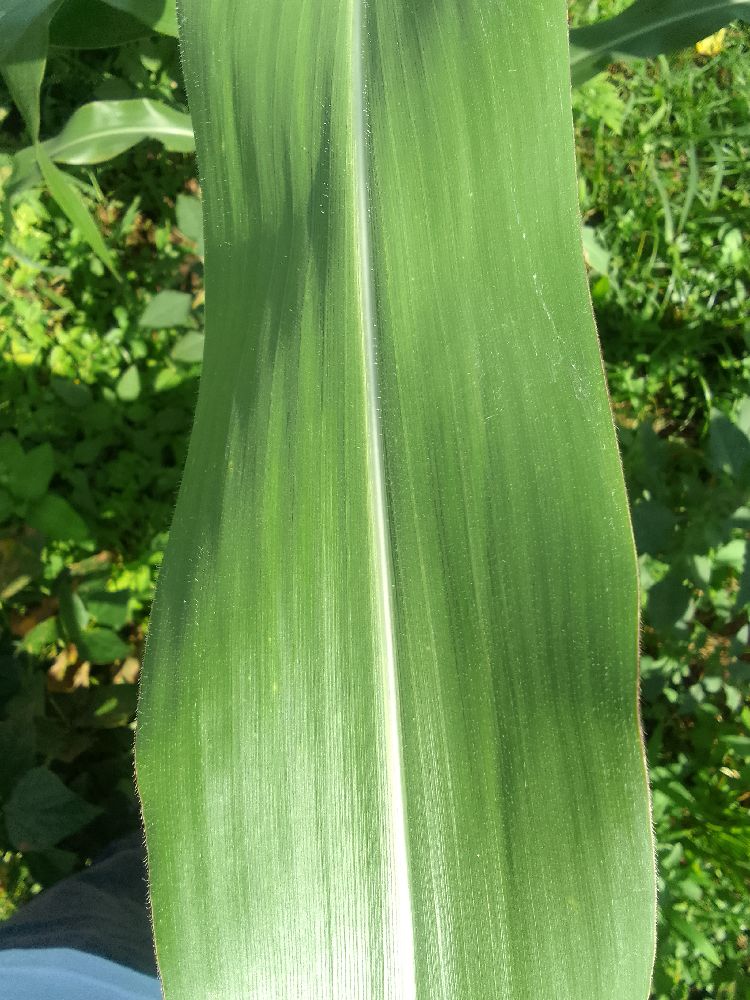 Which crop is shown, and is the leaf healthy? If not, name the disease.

maize, healthy
